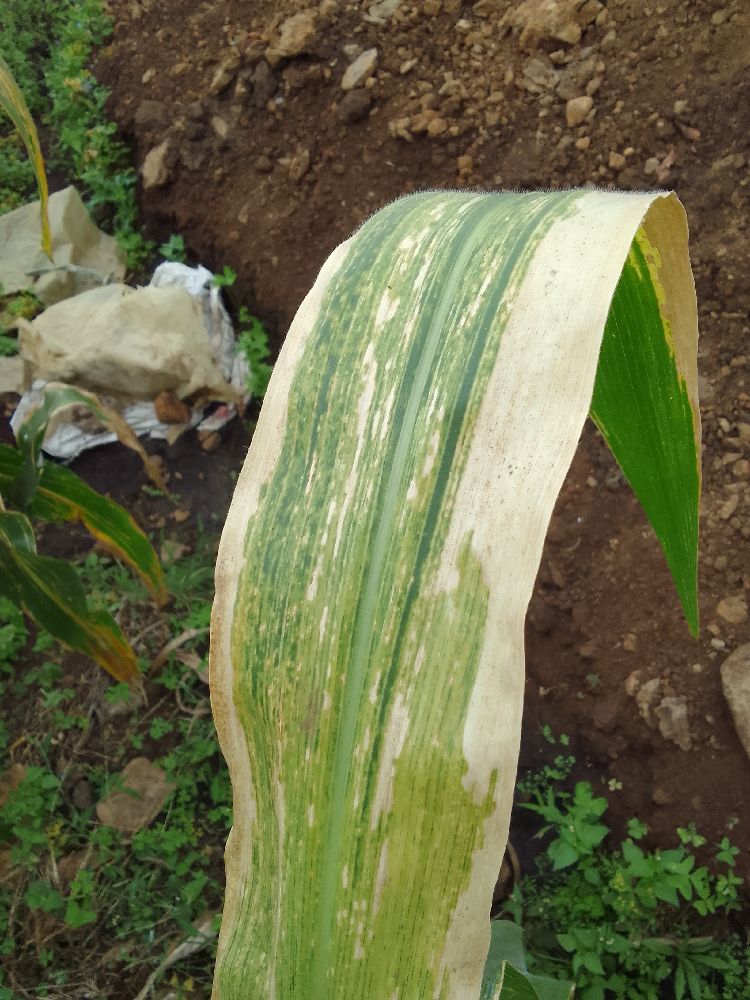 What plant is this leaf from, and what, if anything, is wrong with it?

maize, maize lethal necrosis
